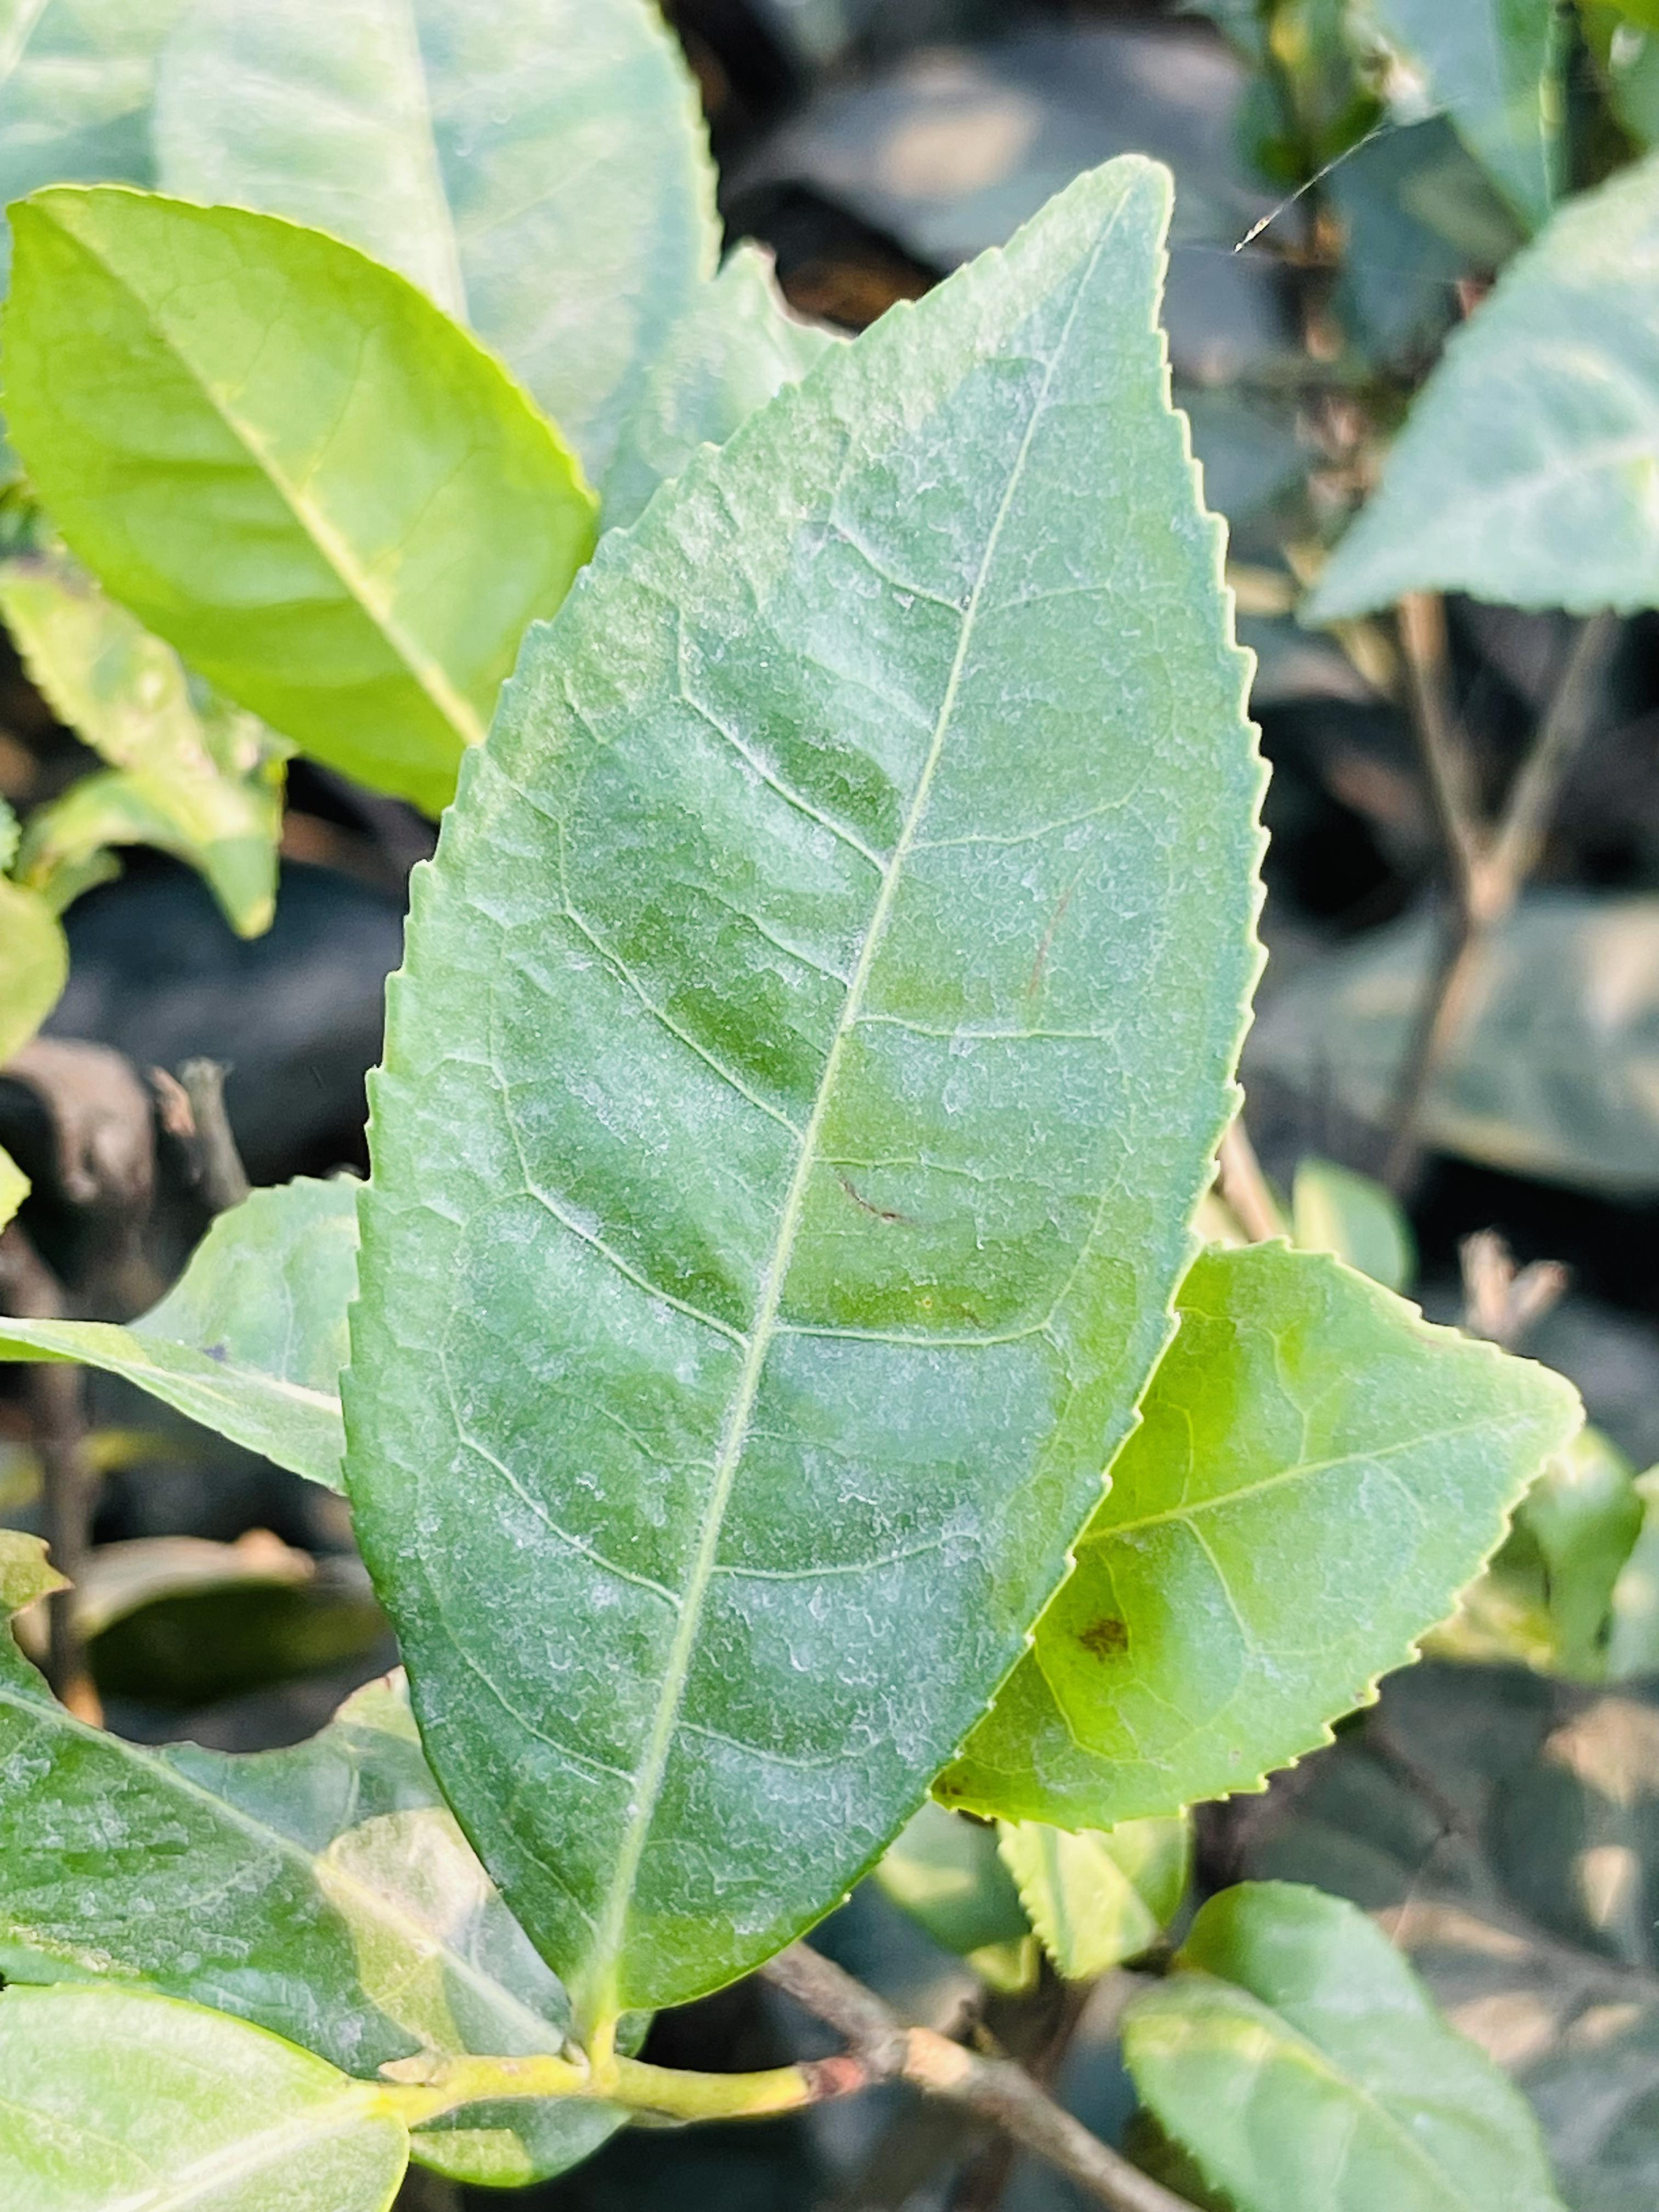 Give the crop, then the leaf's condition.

tea, healthy leaf
